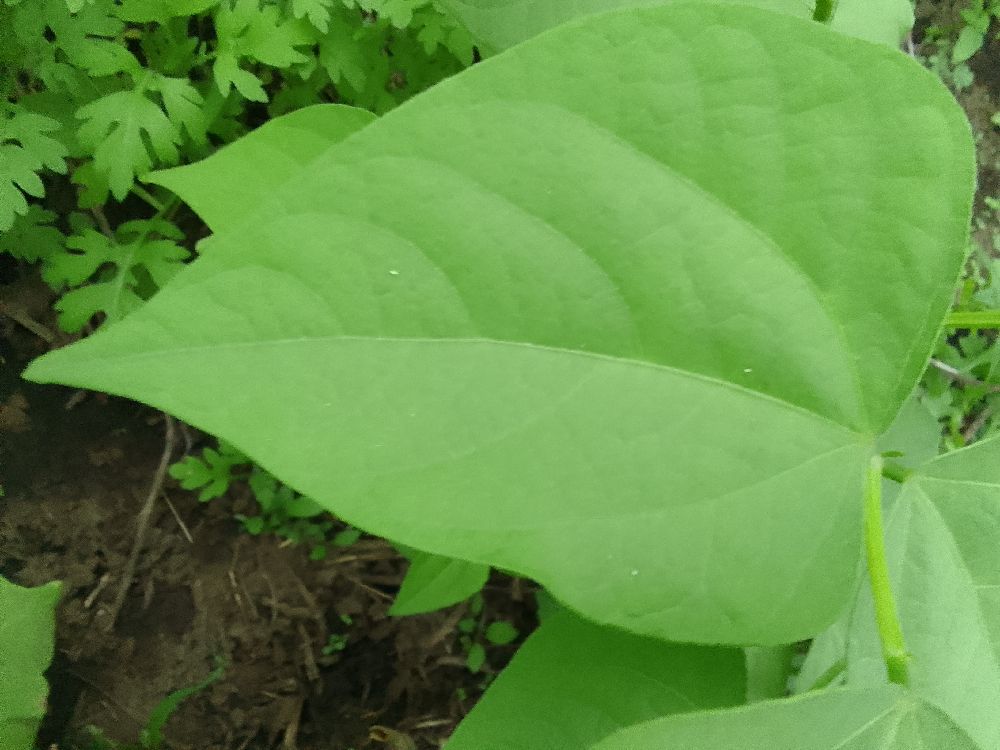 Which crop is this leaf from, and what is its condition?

common bean, healthy
